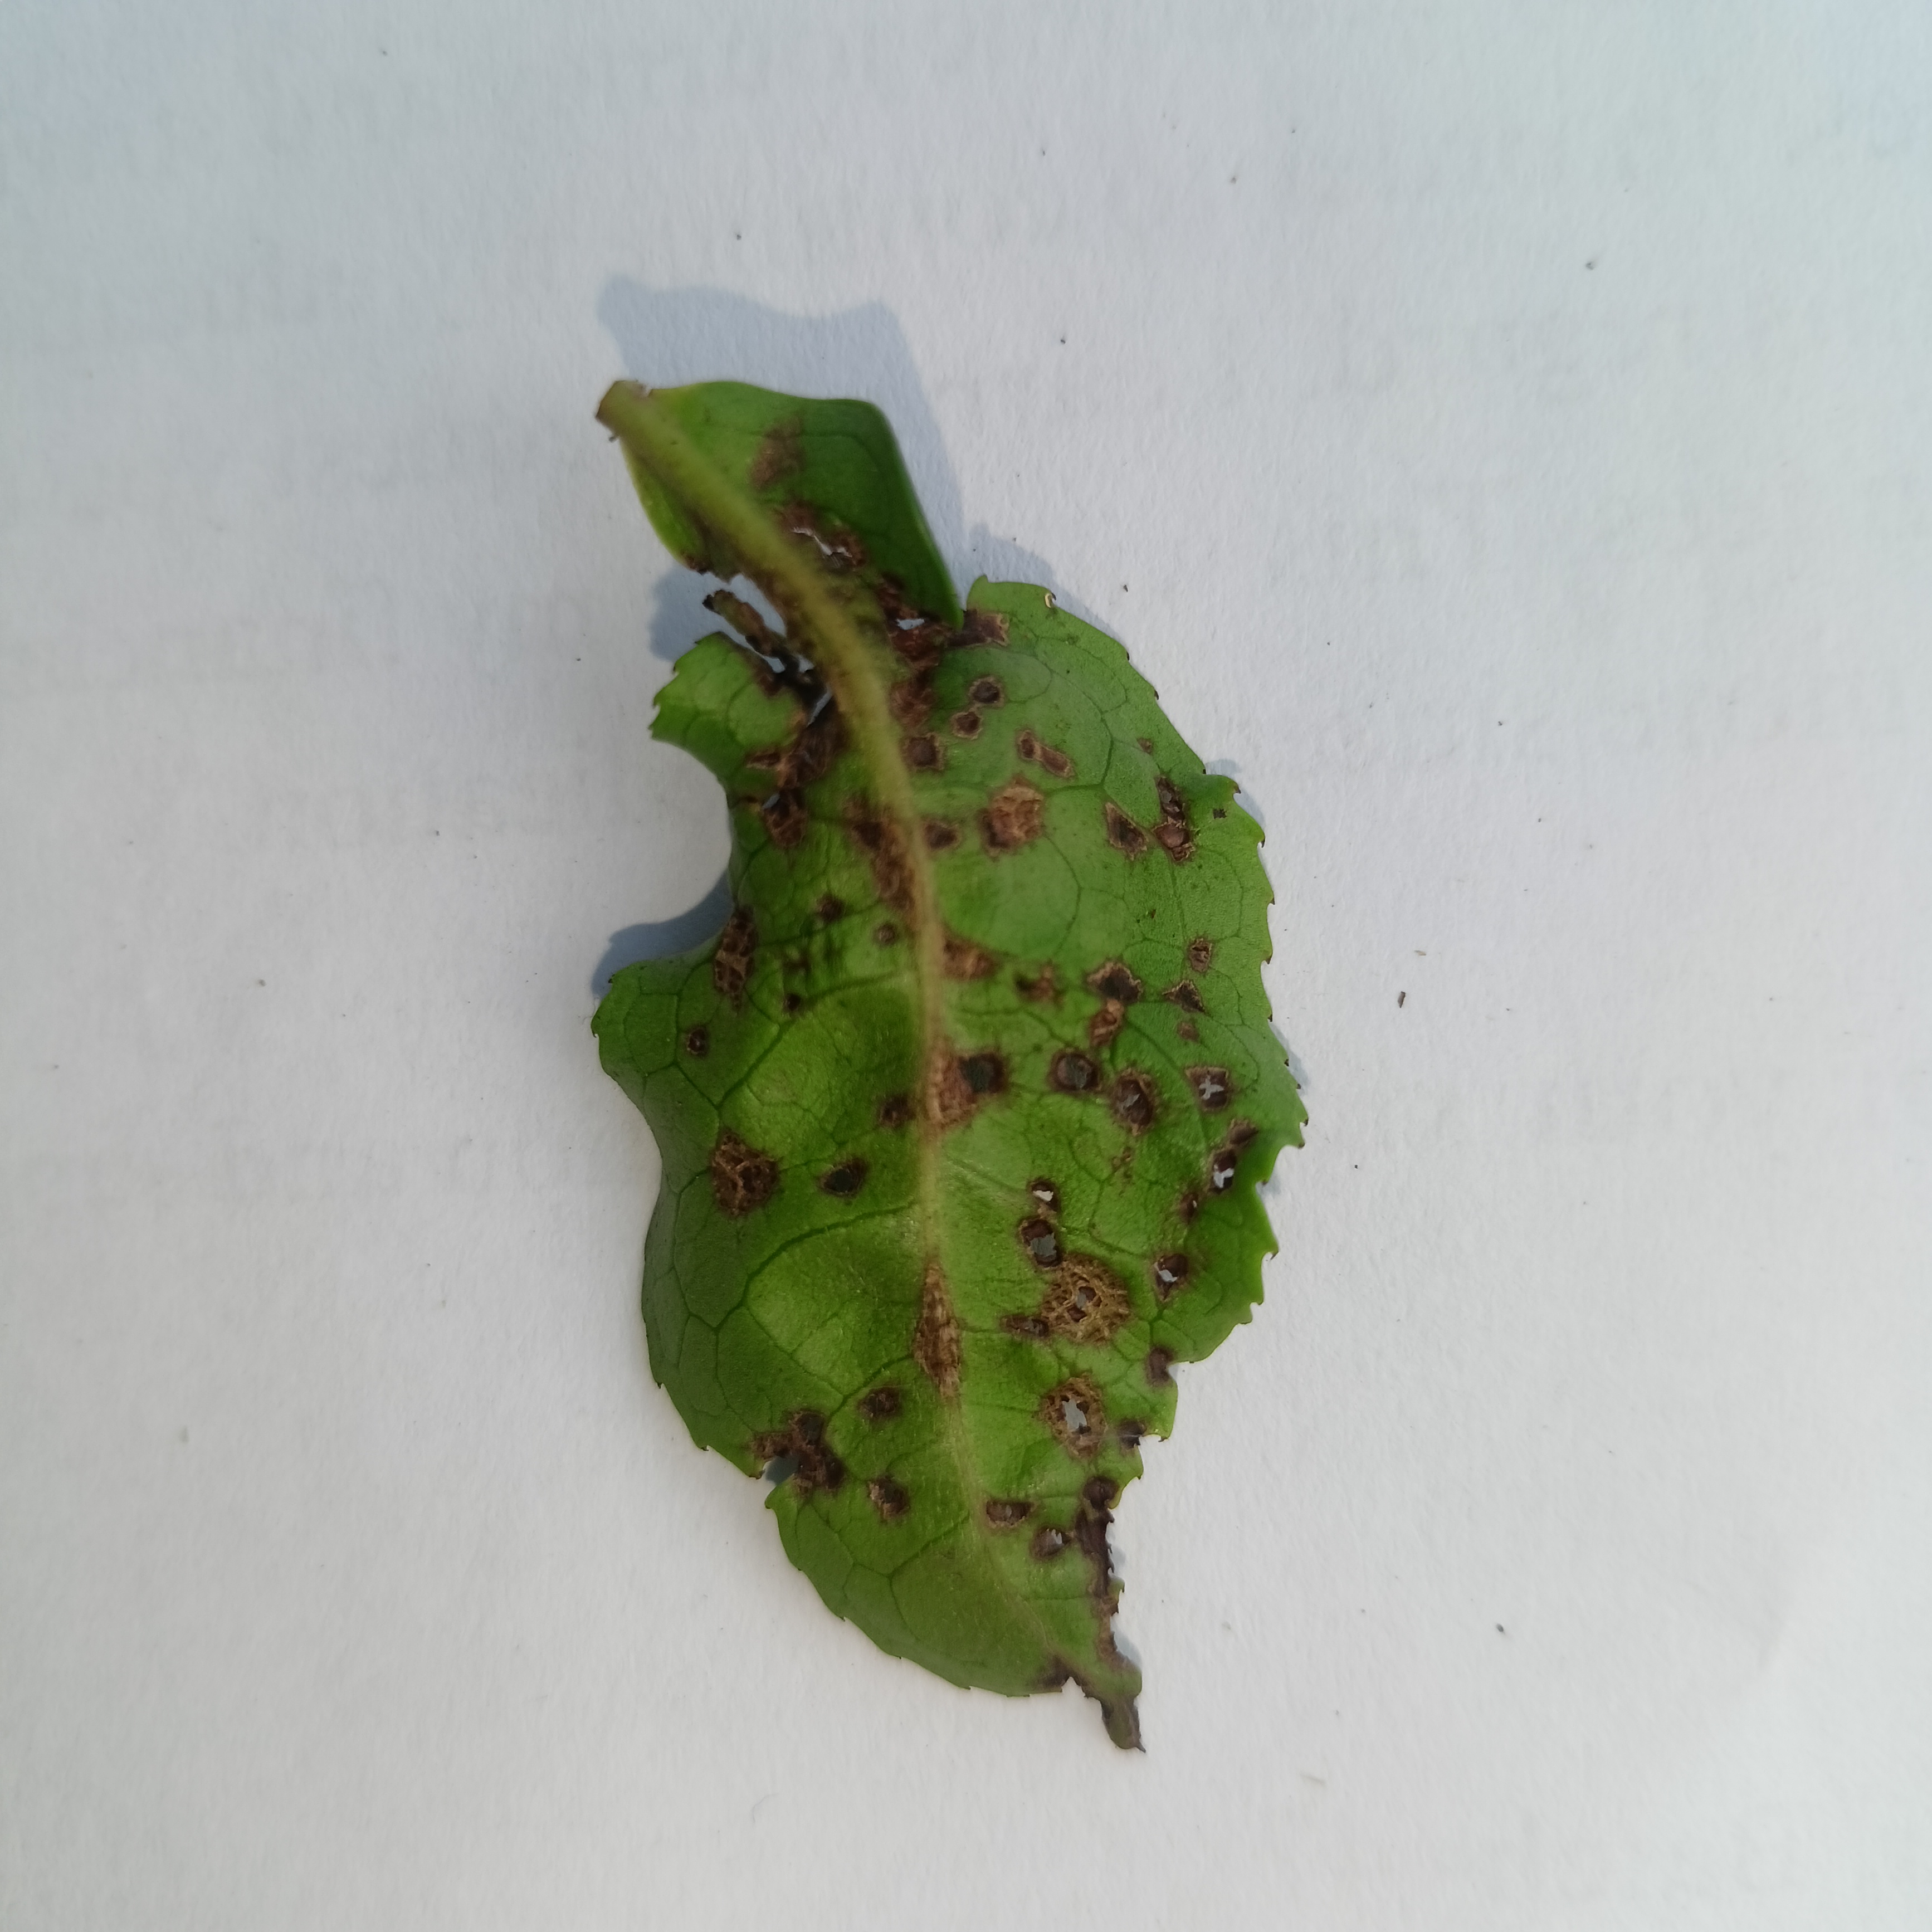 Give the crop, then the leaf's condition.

tea, helopeltis
